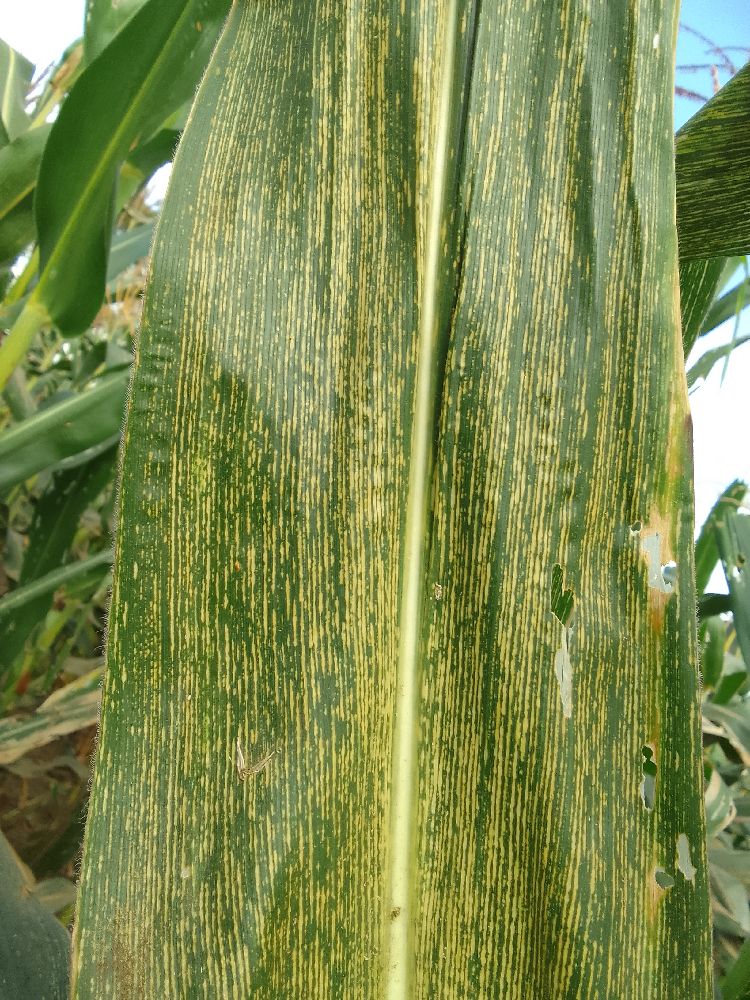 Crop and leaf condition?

maize, maize streak virus
